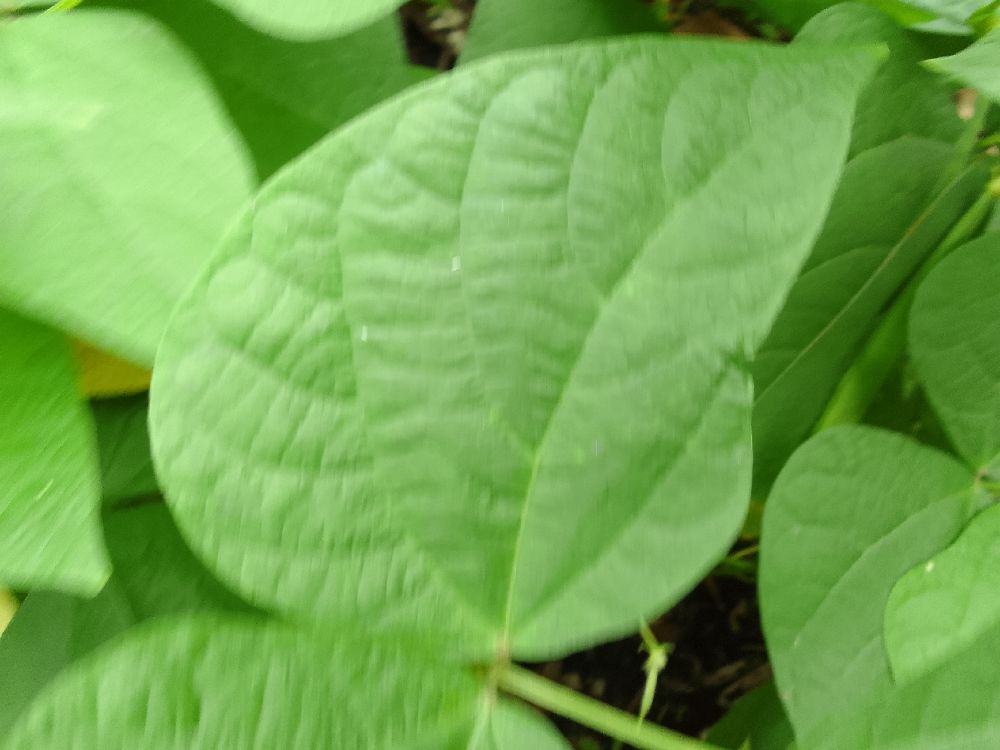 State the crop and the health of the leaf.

common bean, healthy
